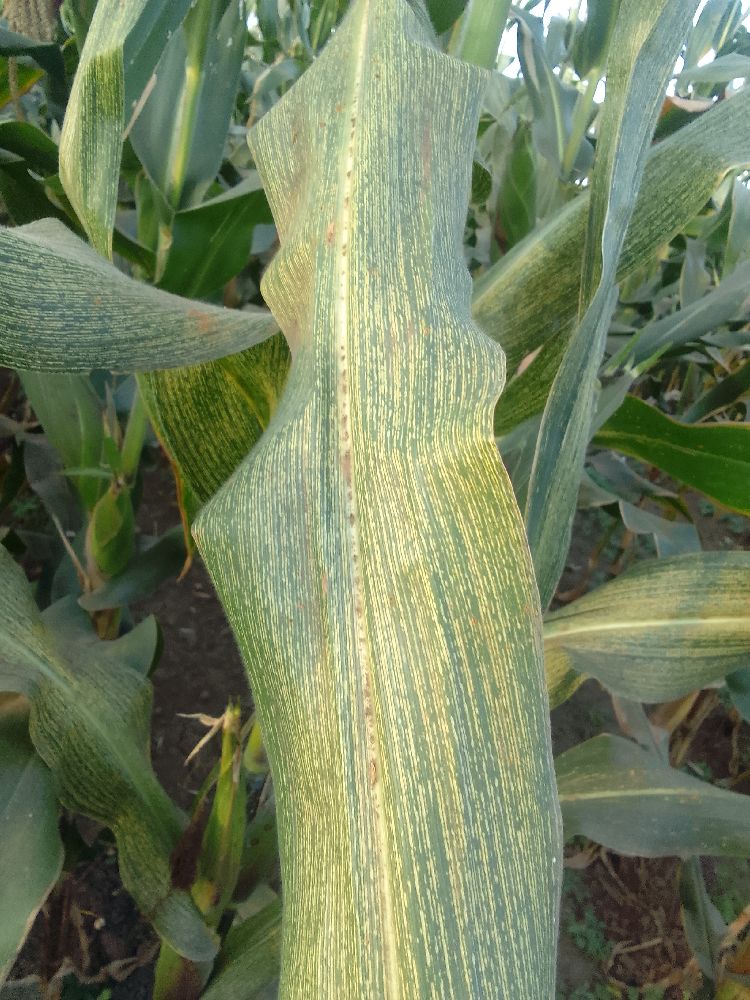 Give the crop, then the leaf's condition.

maize, maize streak virus
